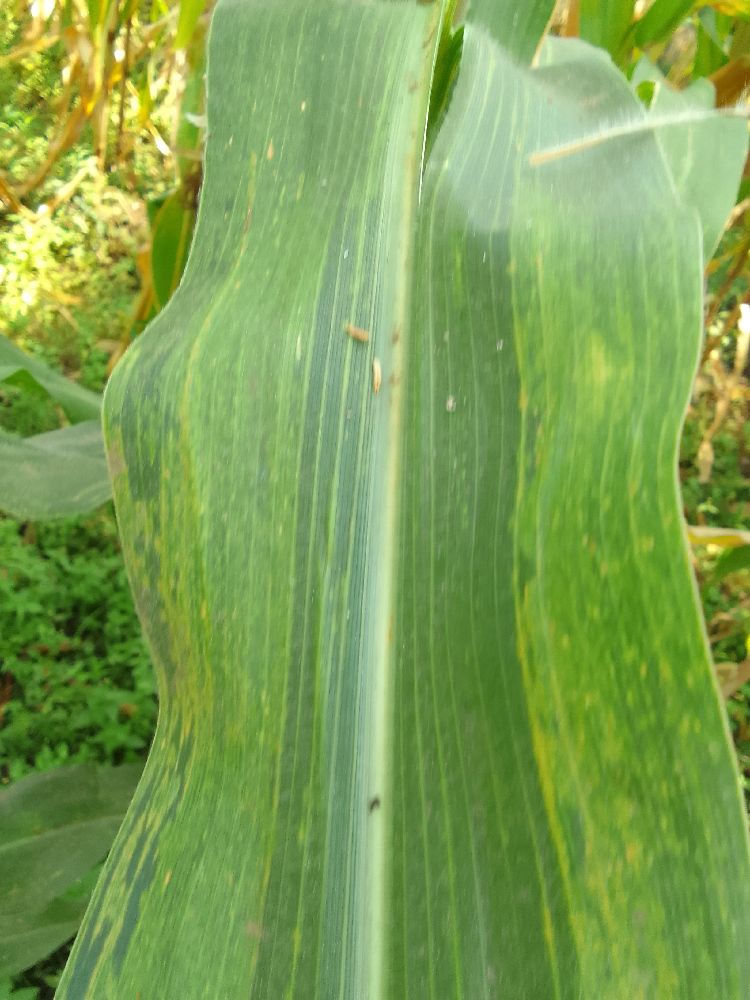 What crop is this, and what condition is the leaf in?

maize, maize lethal necrosis
